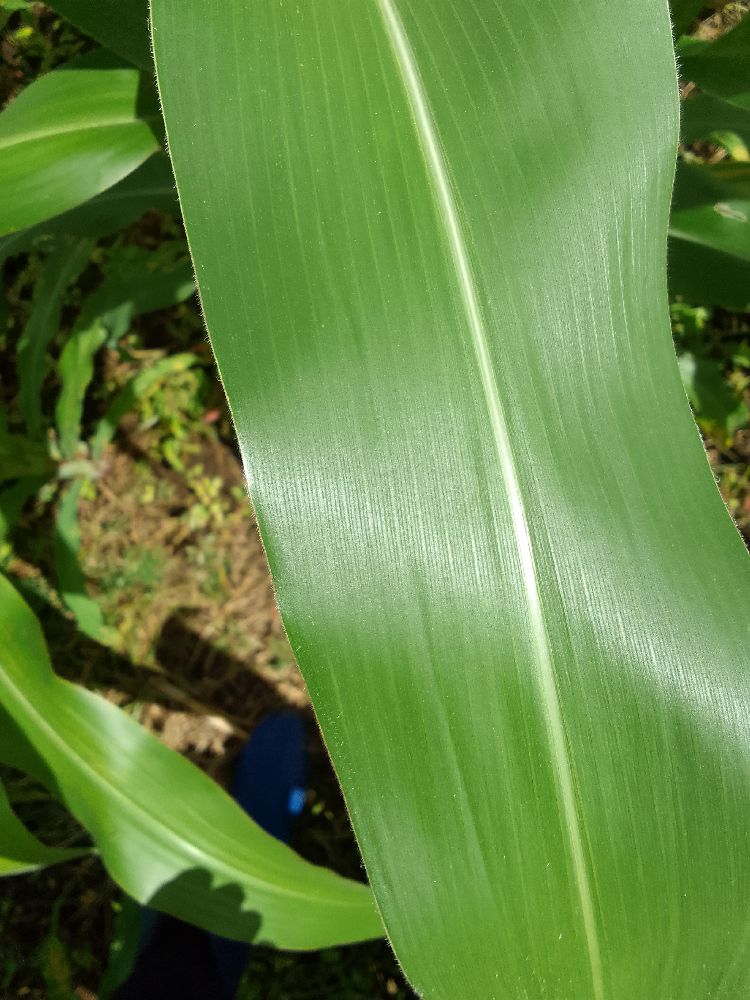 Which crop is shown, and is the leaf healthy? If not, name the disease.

maize, healthy
